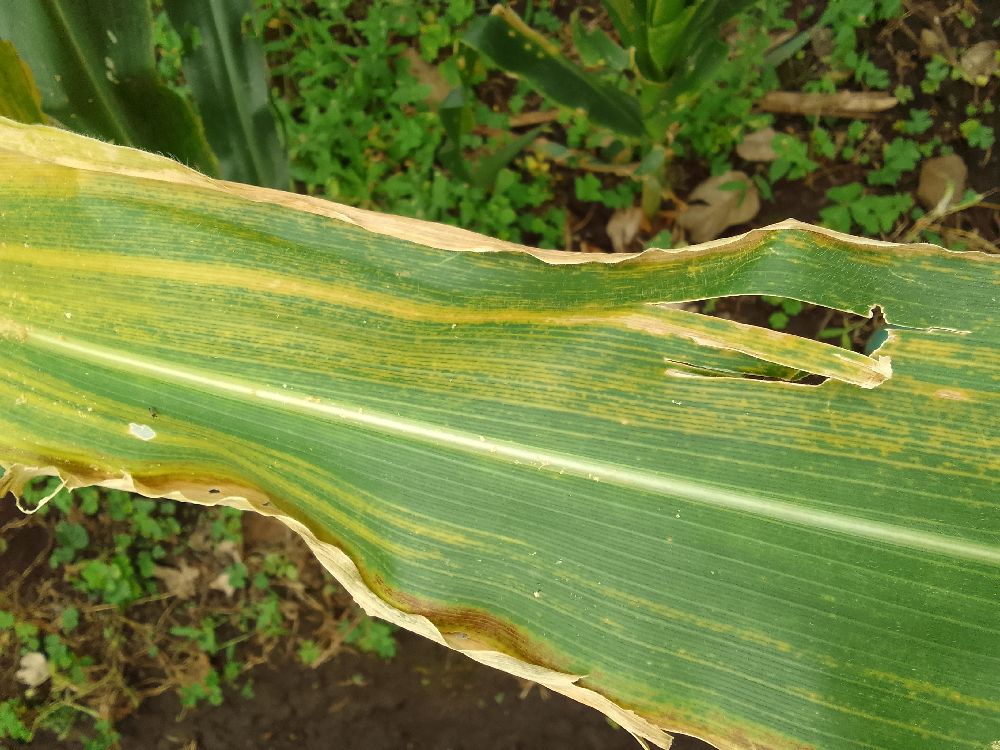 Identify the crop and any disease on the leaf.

maize, maize lethal necrosis
